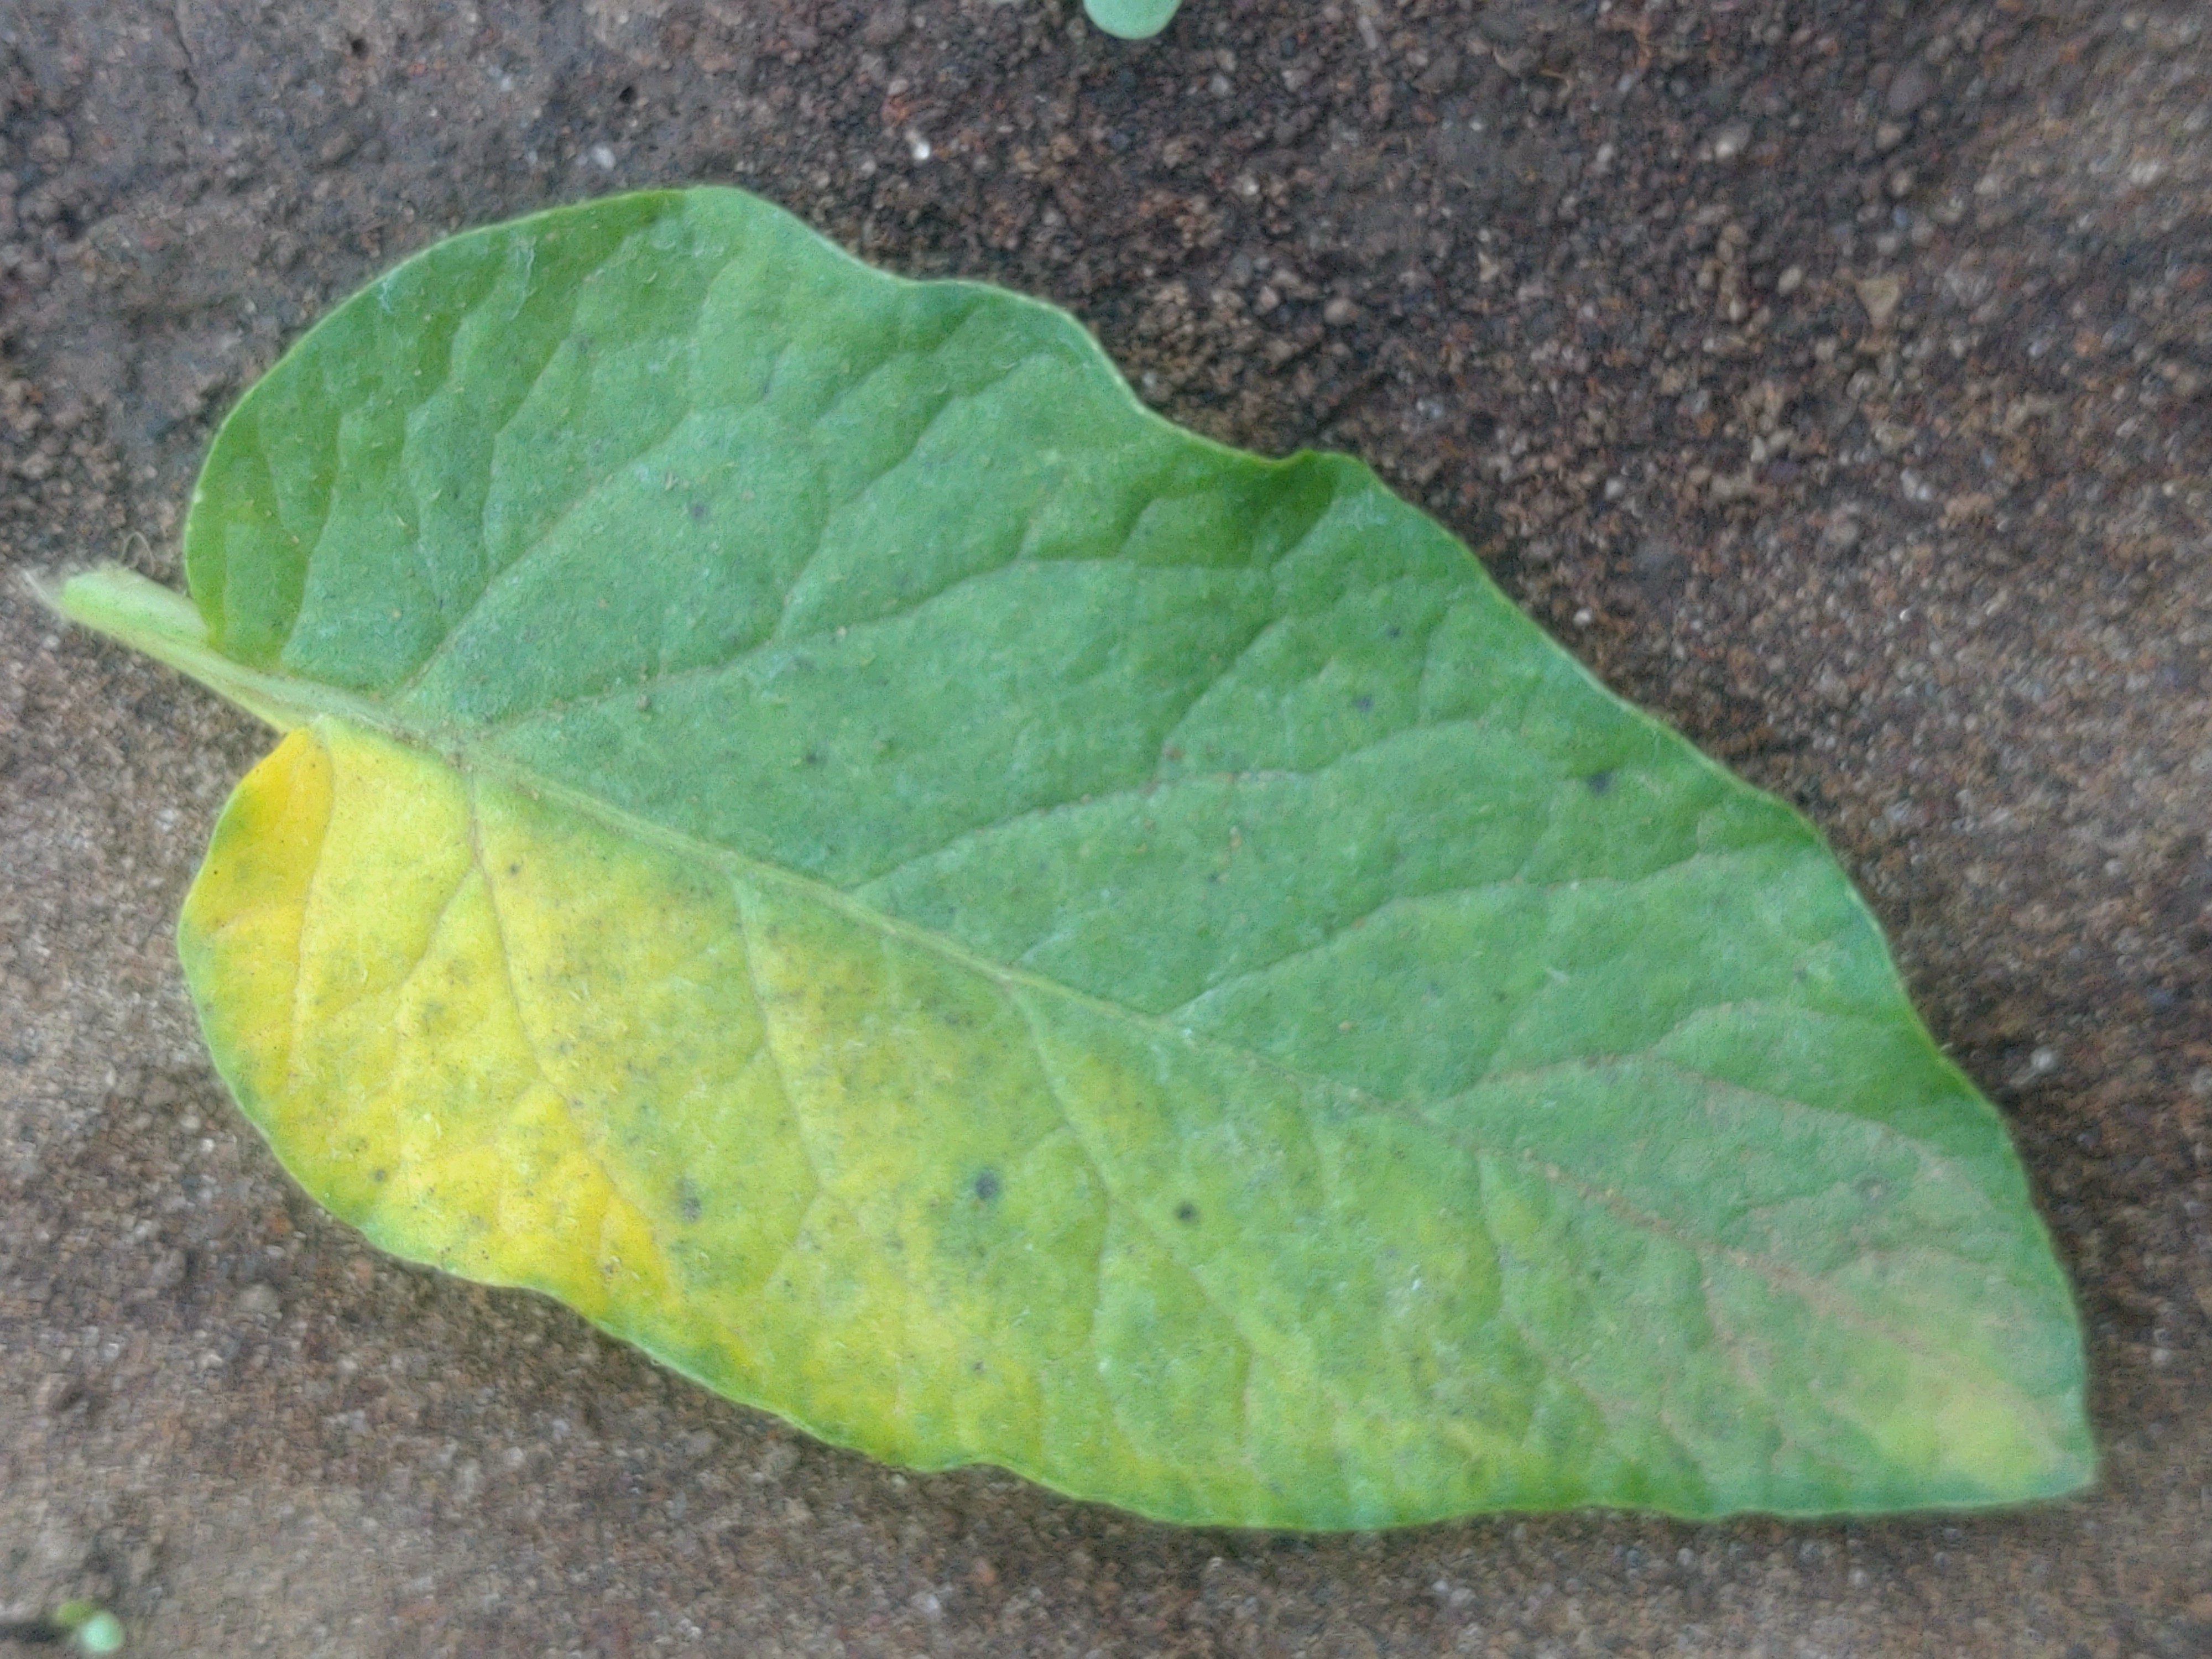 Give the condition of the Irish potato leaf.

late blight
